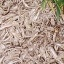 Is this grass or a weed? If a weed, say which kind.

grass
